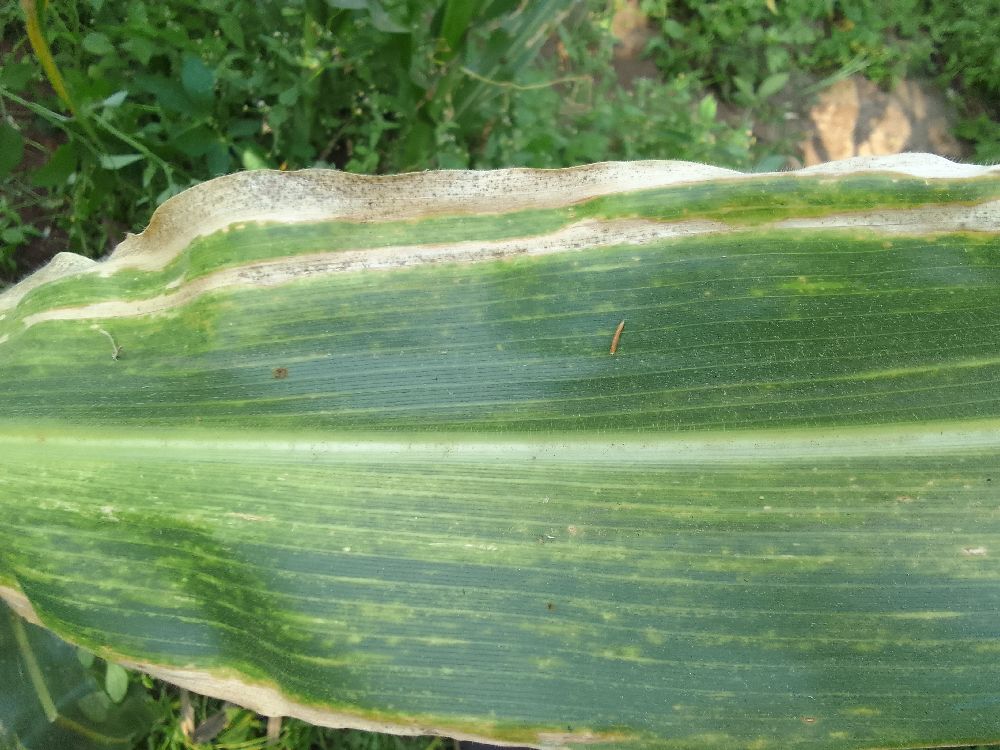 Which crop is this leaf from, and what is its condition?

maize, maize lethal necrosis
